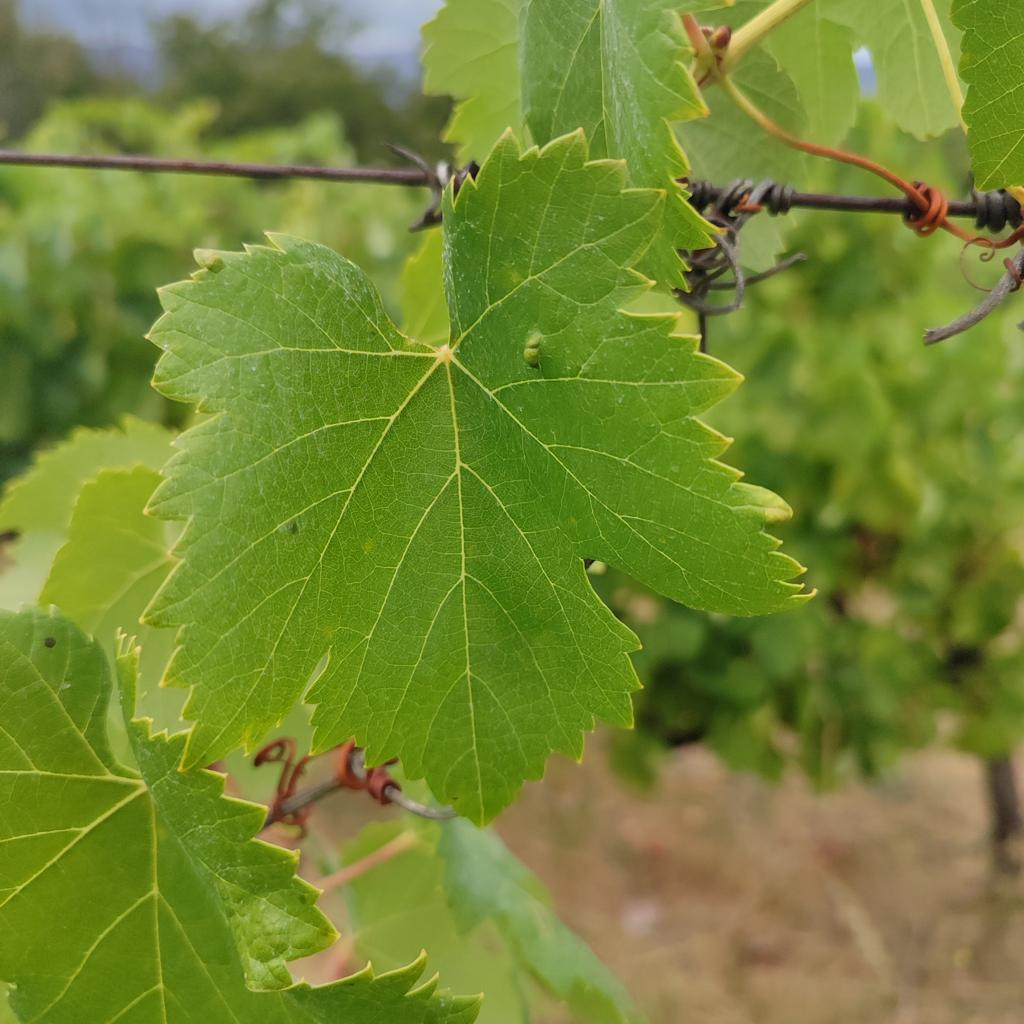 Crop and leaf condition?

grapevine, erineum mite
